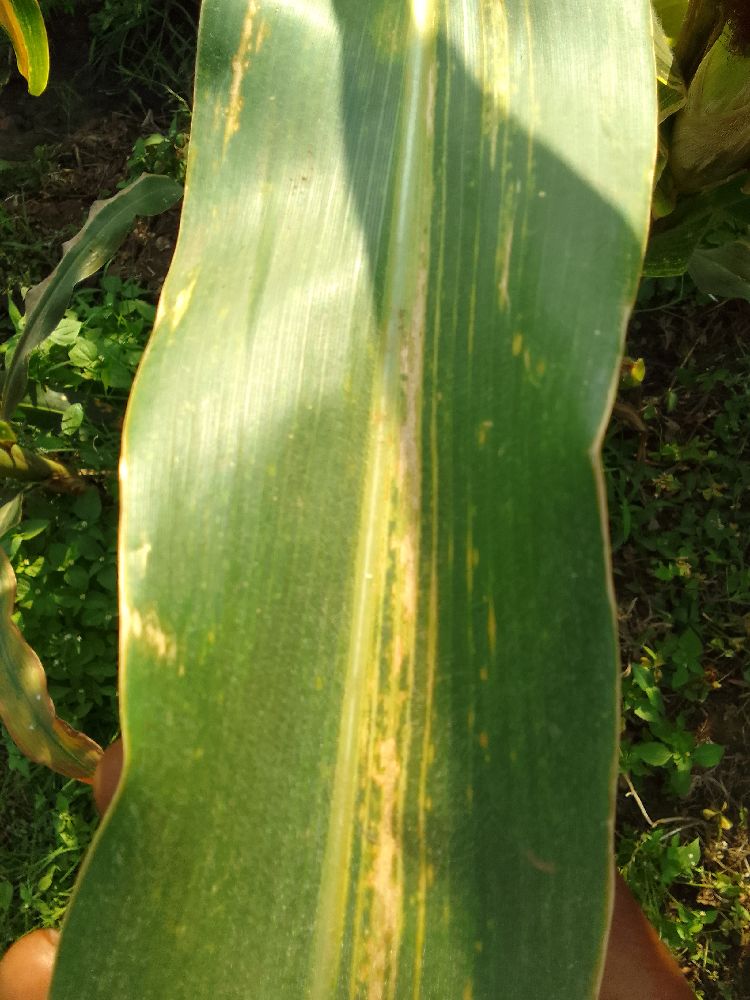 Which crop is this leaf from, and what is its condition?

maize, maize lethal necrosis
